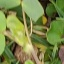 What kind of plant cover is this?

unstructured weed
